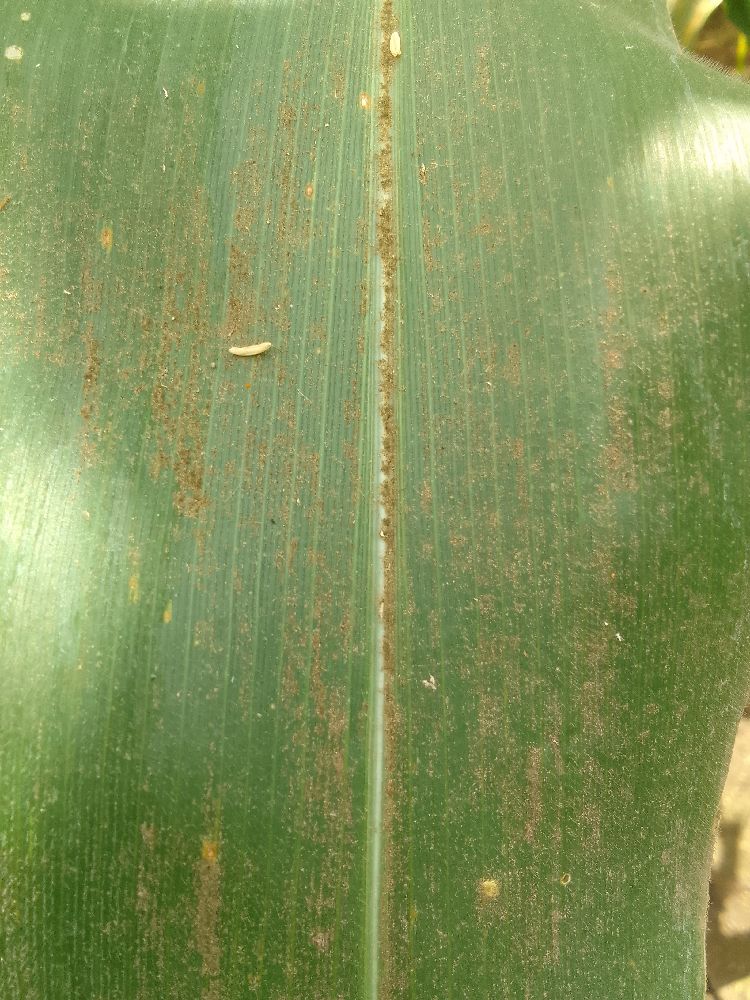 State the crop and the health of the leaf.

maize, healthy
